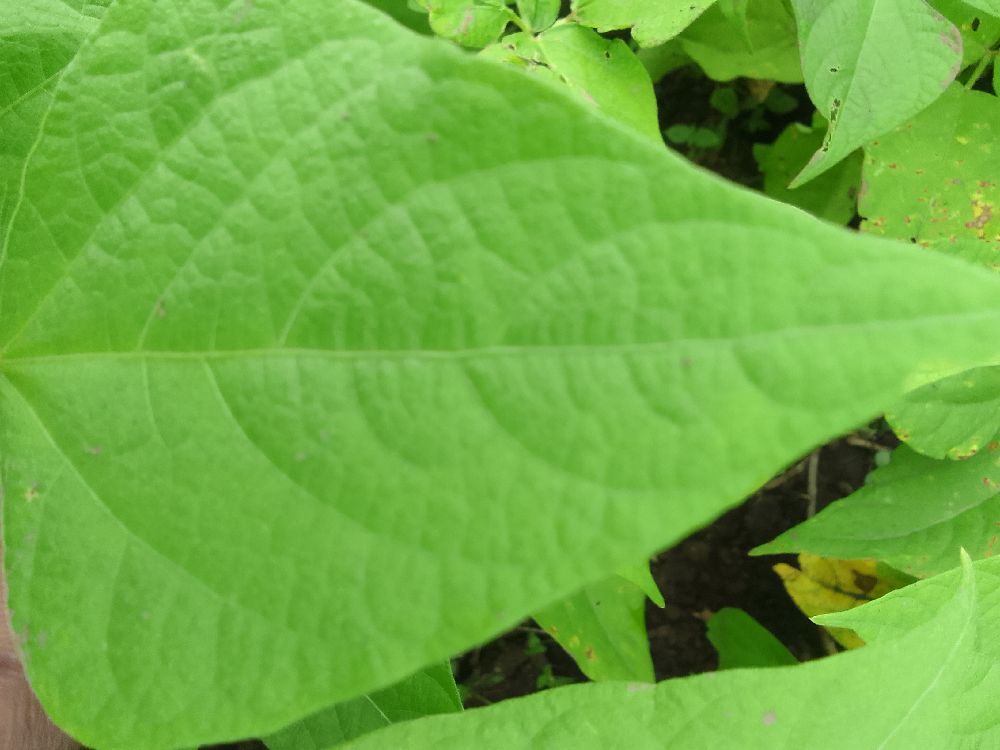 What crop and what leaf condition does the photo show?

common bean, healthy
